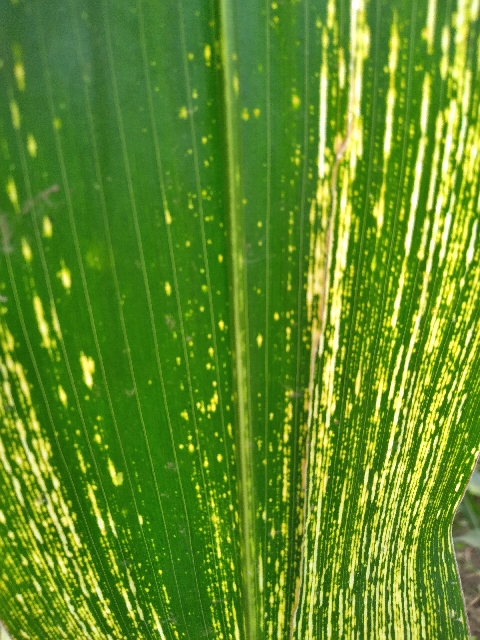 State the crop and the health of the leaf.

maize, maize streak virus
